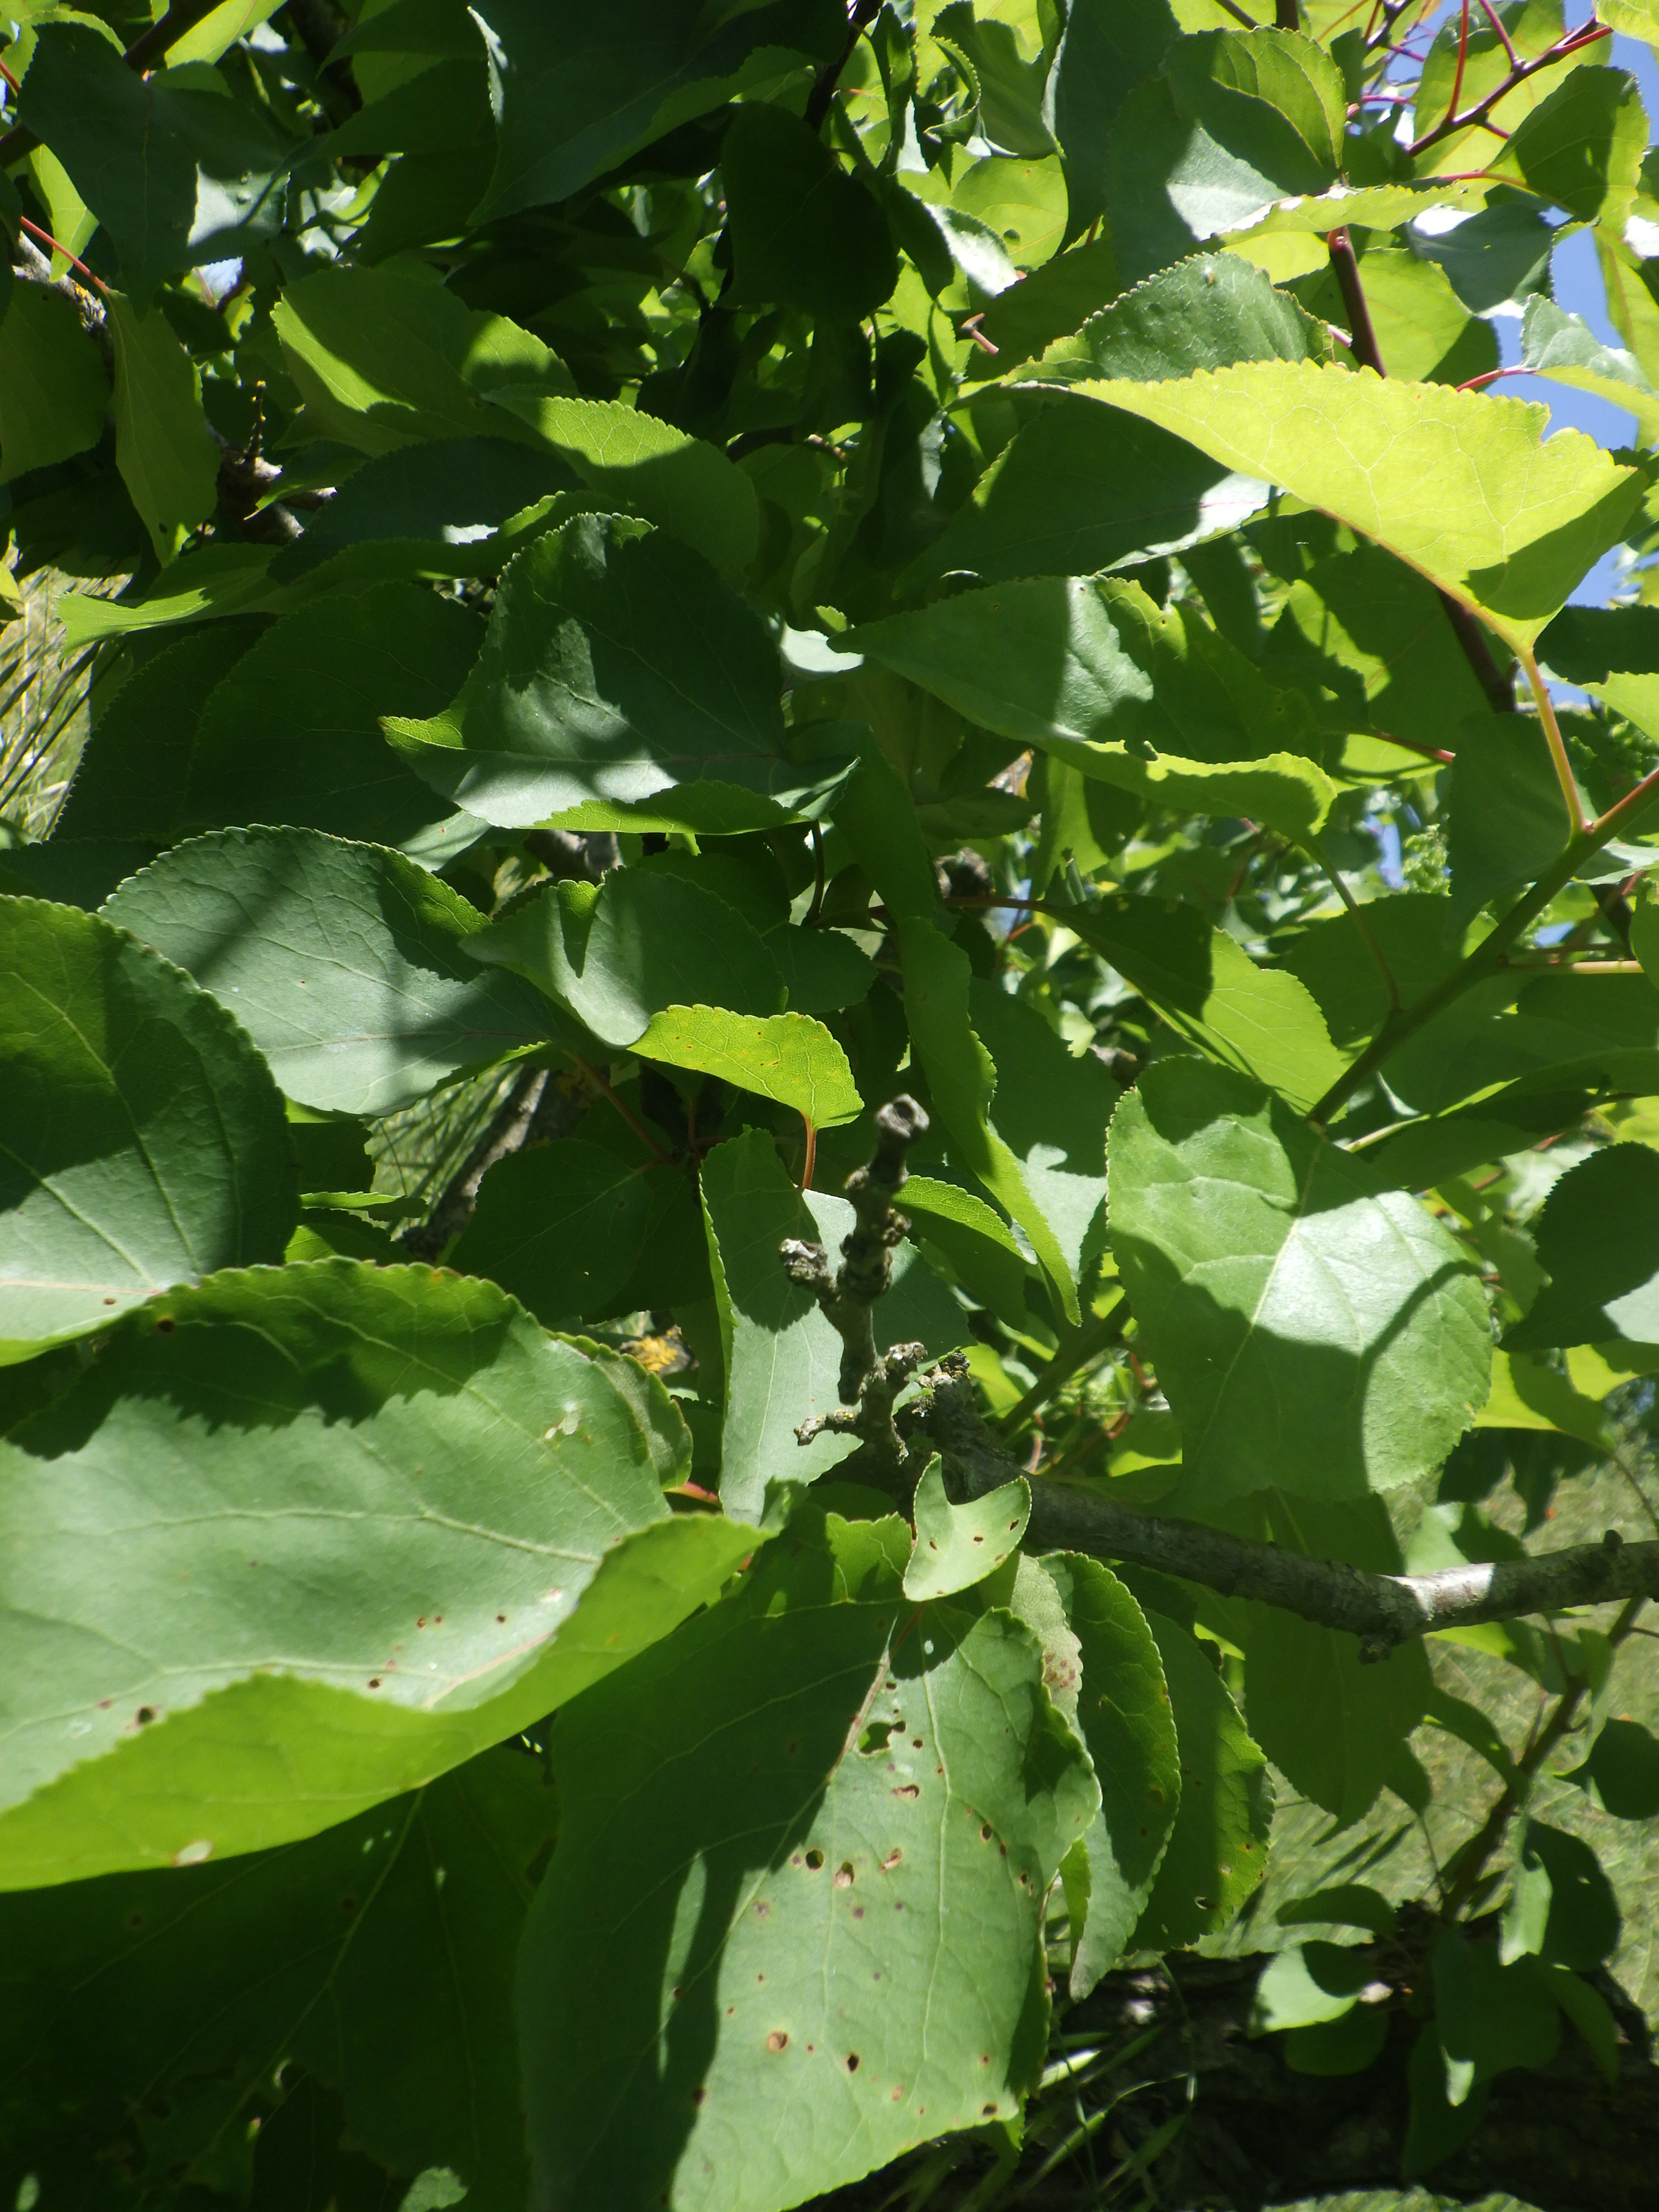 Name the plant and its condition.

apricot, shot hole disease
